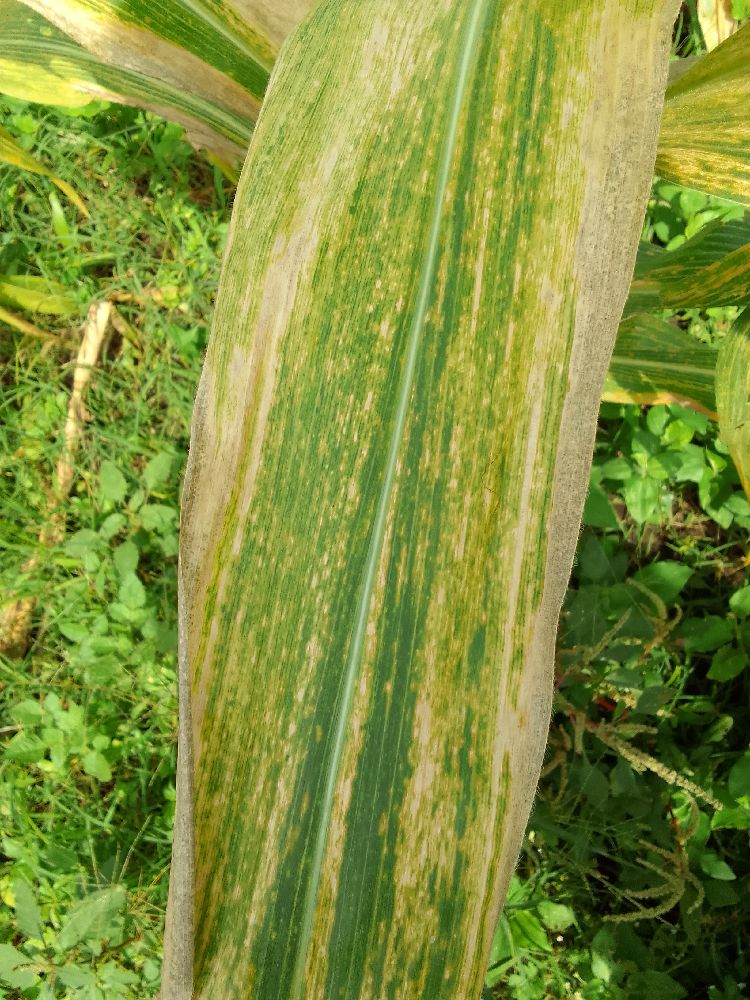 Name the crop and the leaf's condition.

maize, maize lethal necrosis
